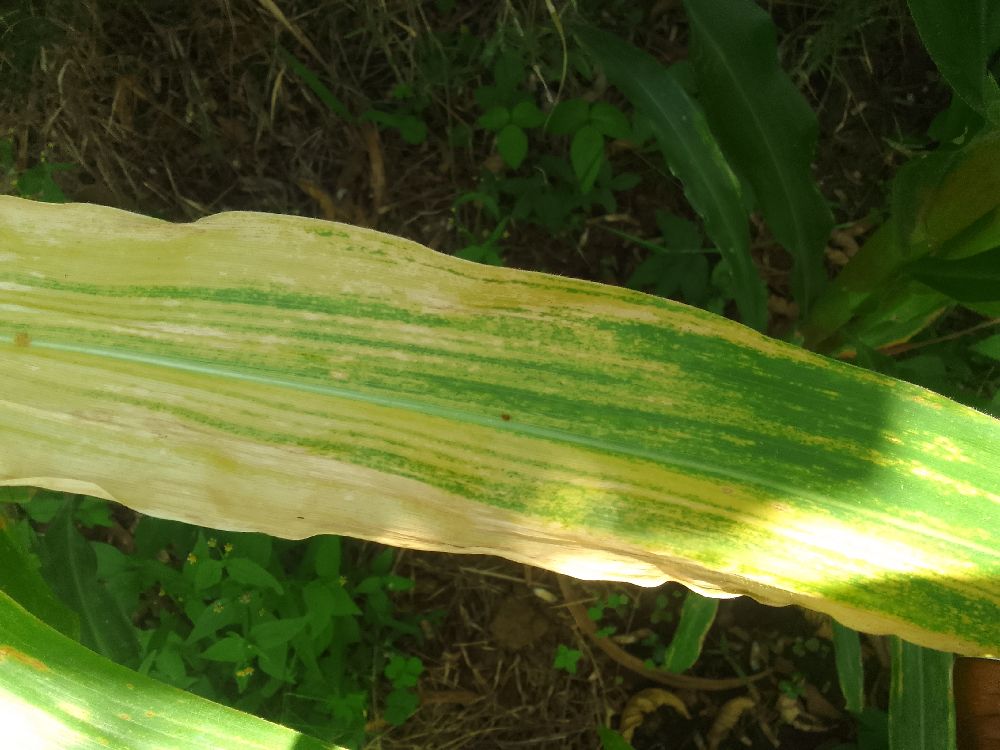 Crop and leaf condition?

maize, maize lethal necrosis
